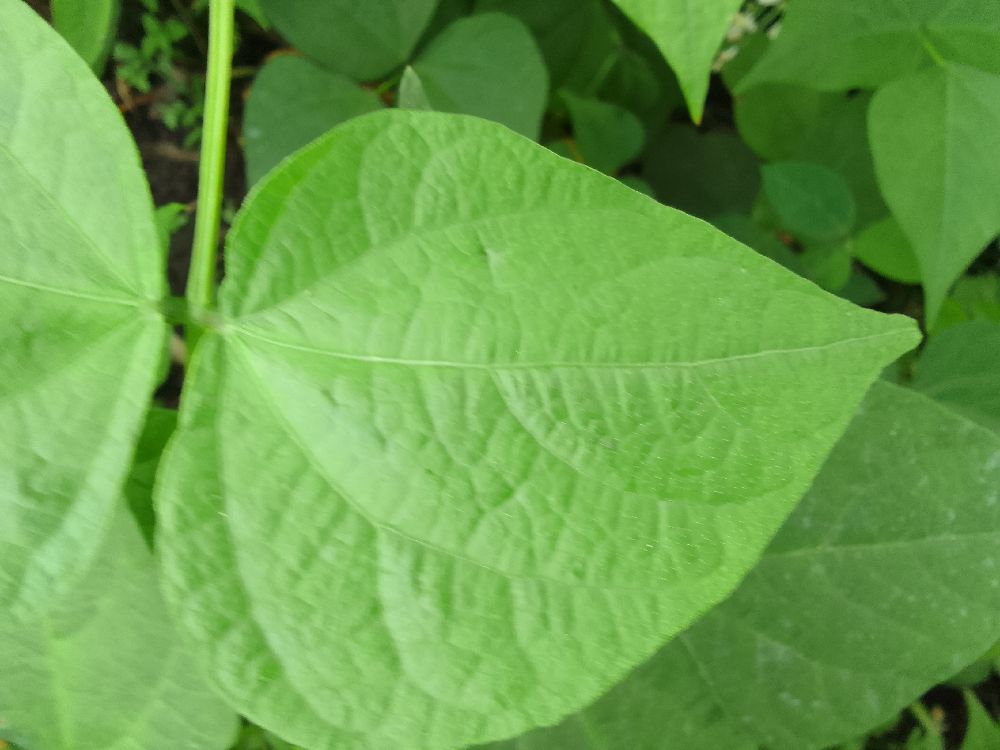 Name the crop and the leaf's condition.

common bean, healthy
